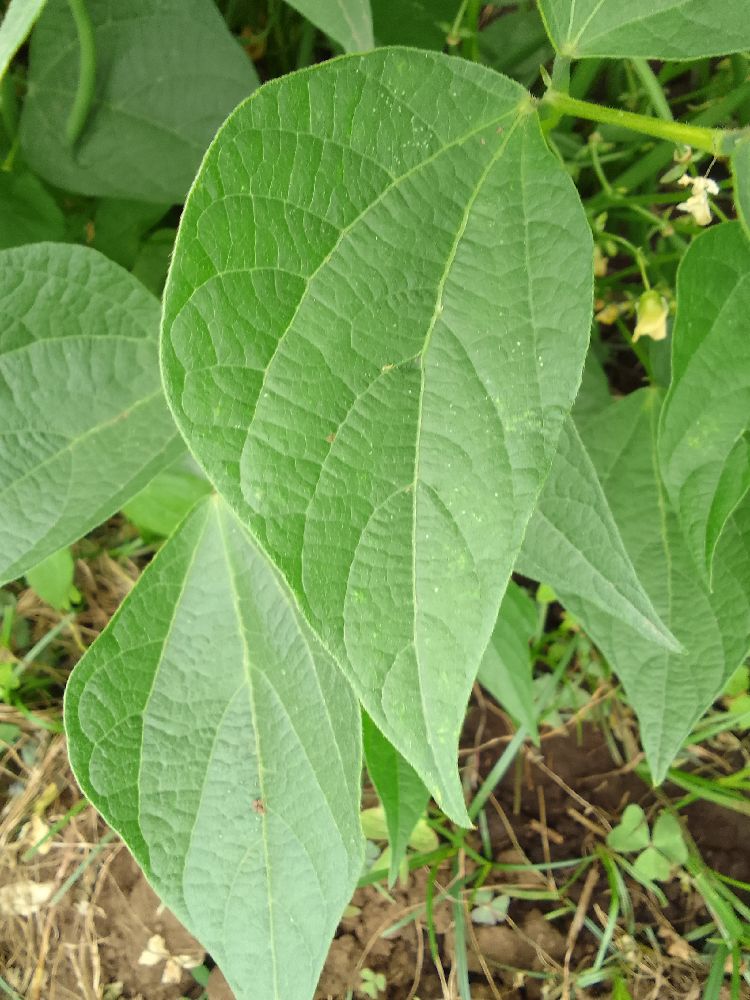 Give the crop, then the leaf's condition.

common bean, healthy
